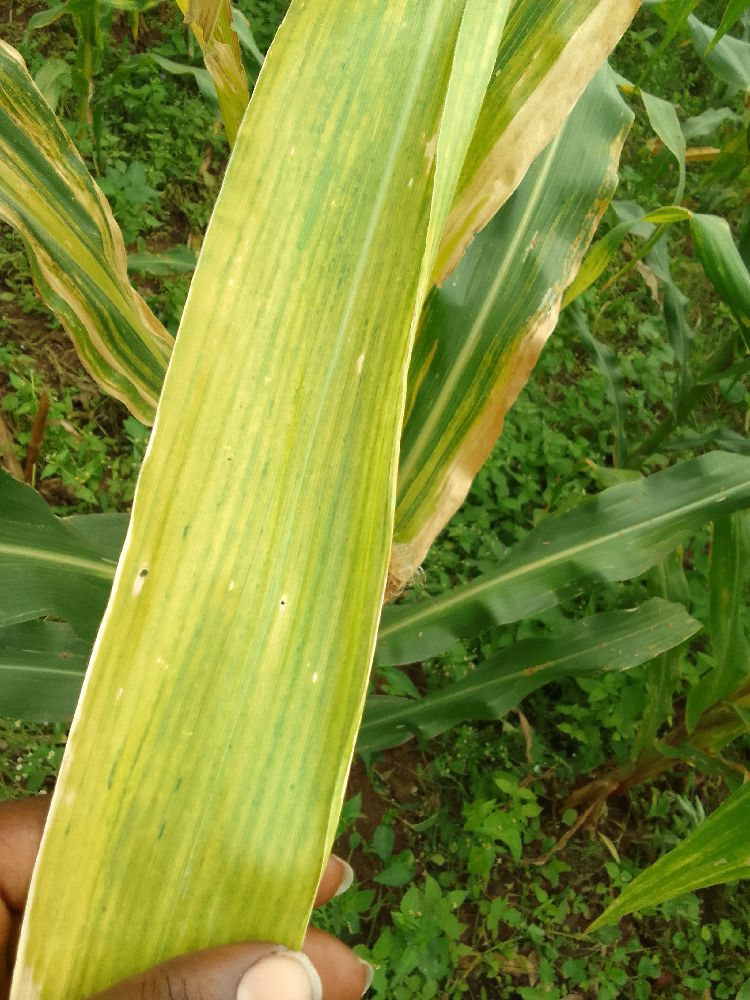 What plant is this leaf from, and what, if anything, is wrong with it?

maize, maize lethal necrosis
